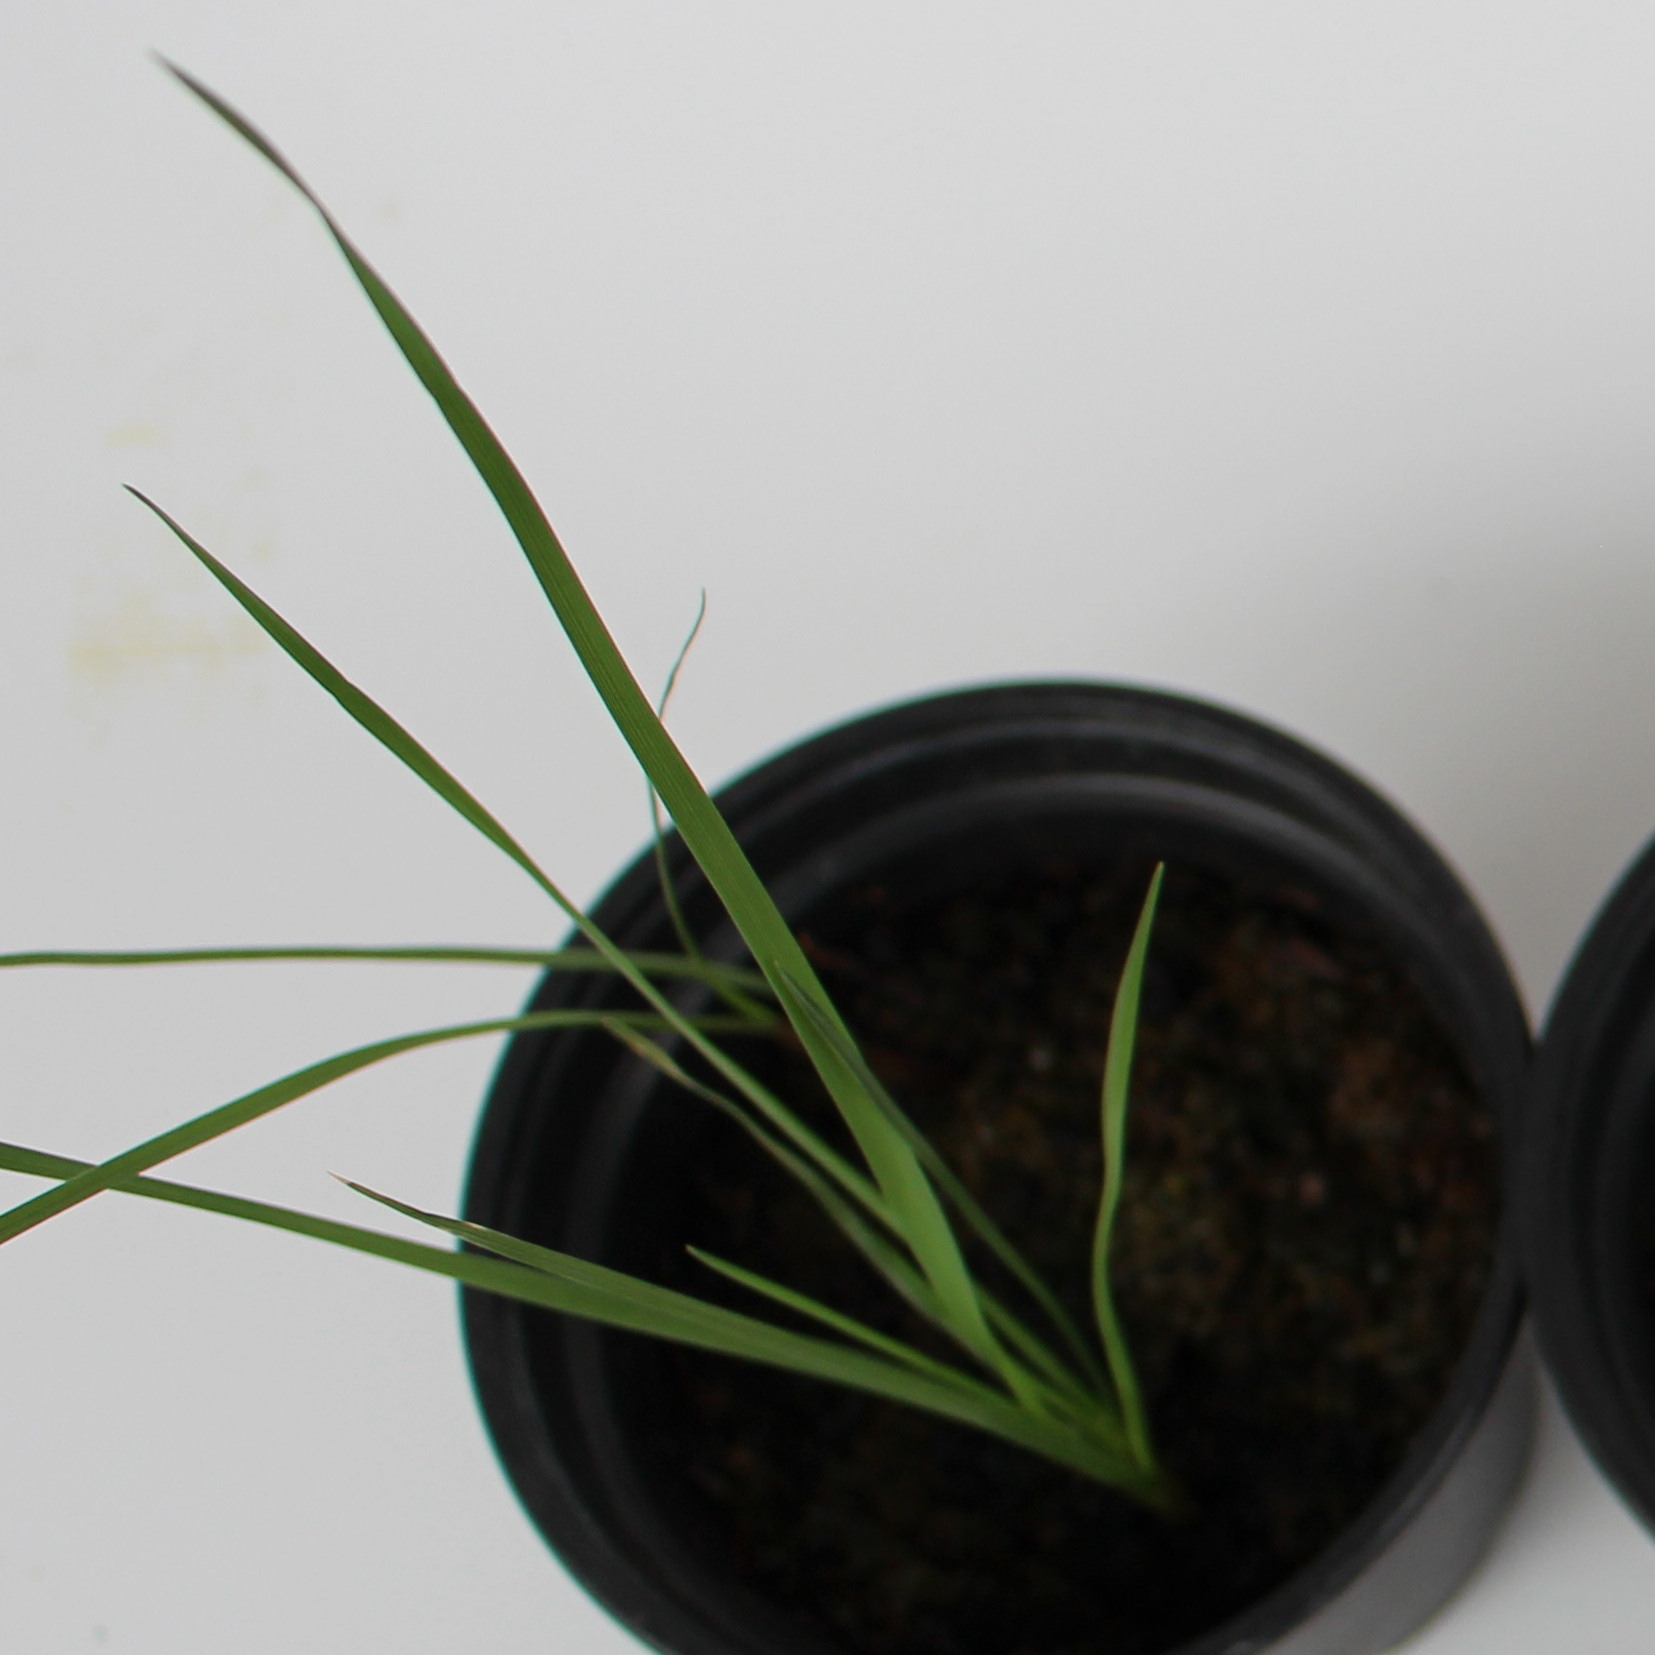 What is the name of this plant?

Lolium multiflorum
